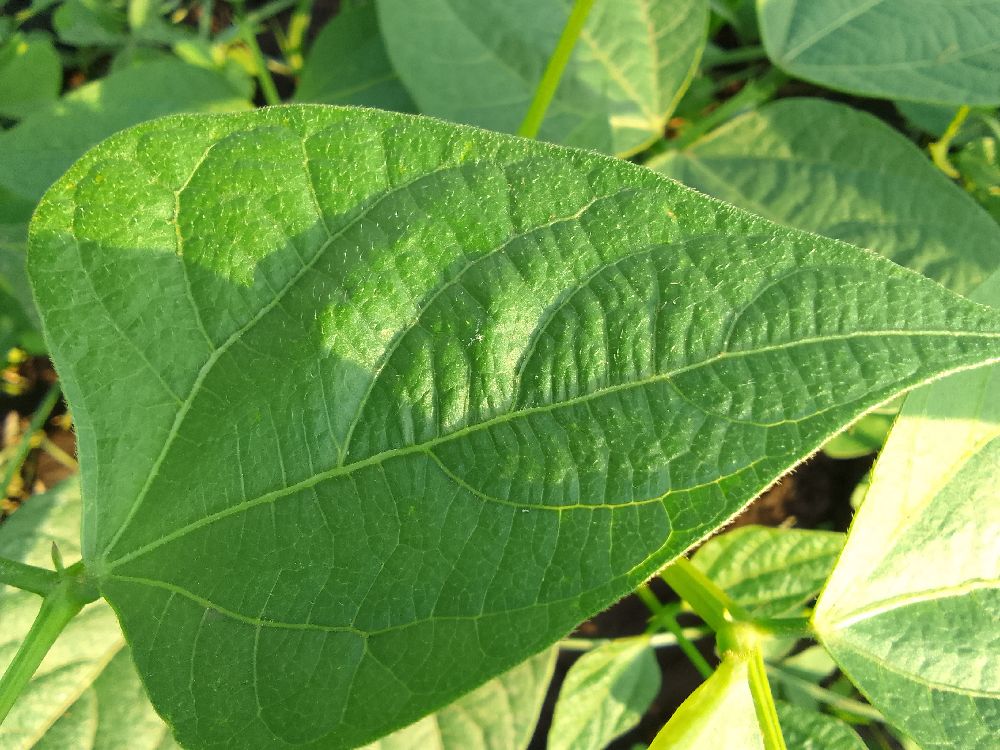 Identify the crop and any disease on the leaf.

common bean, healthy
